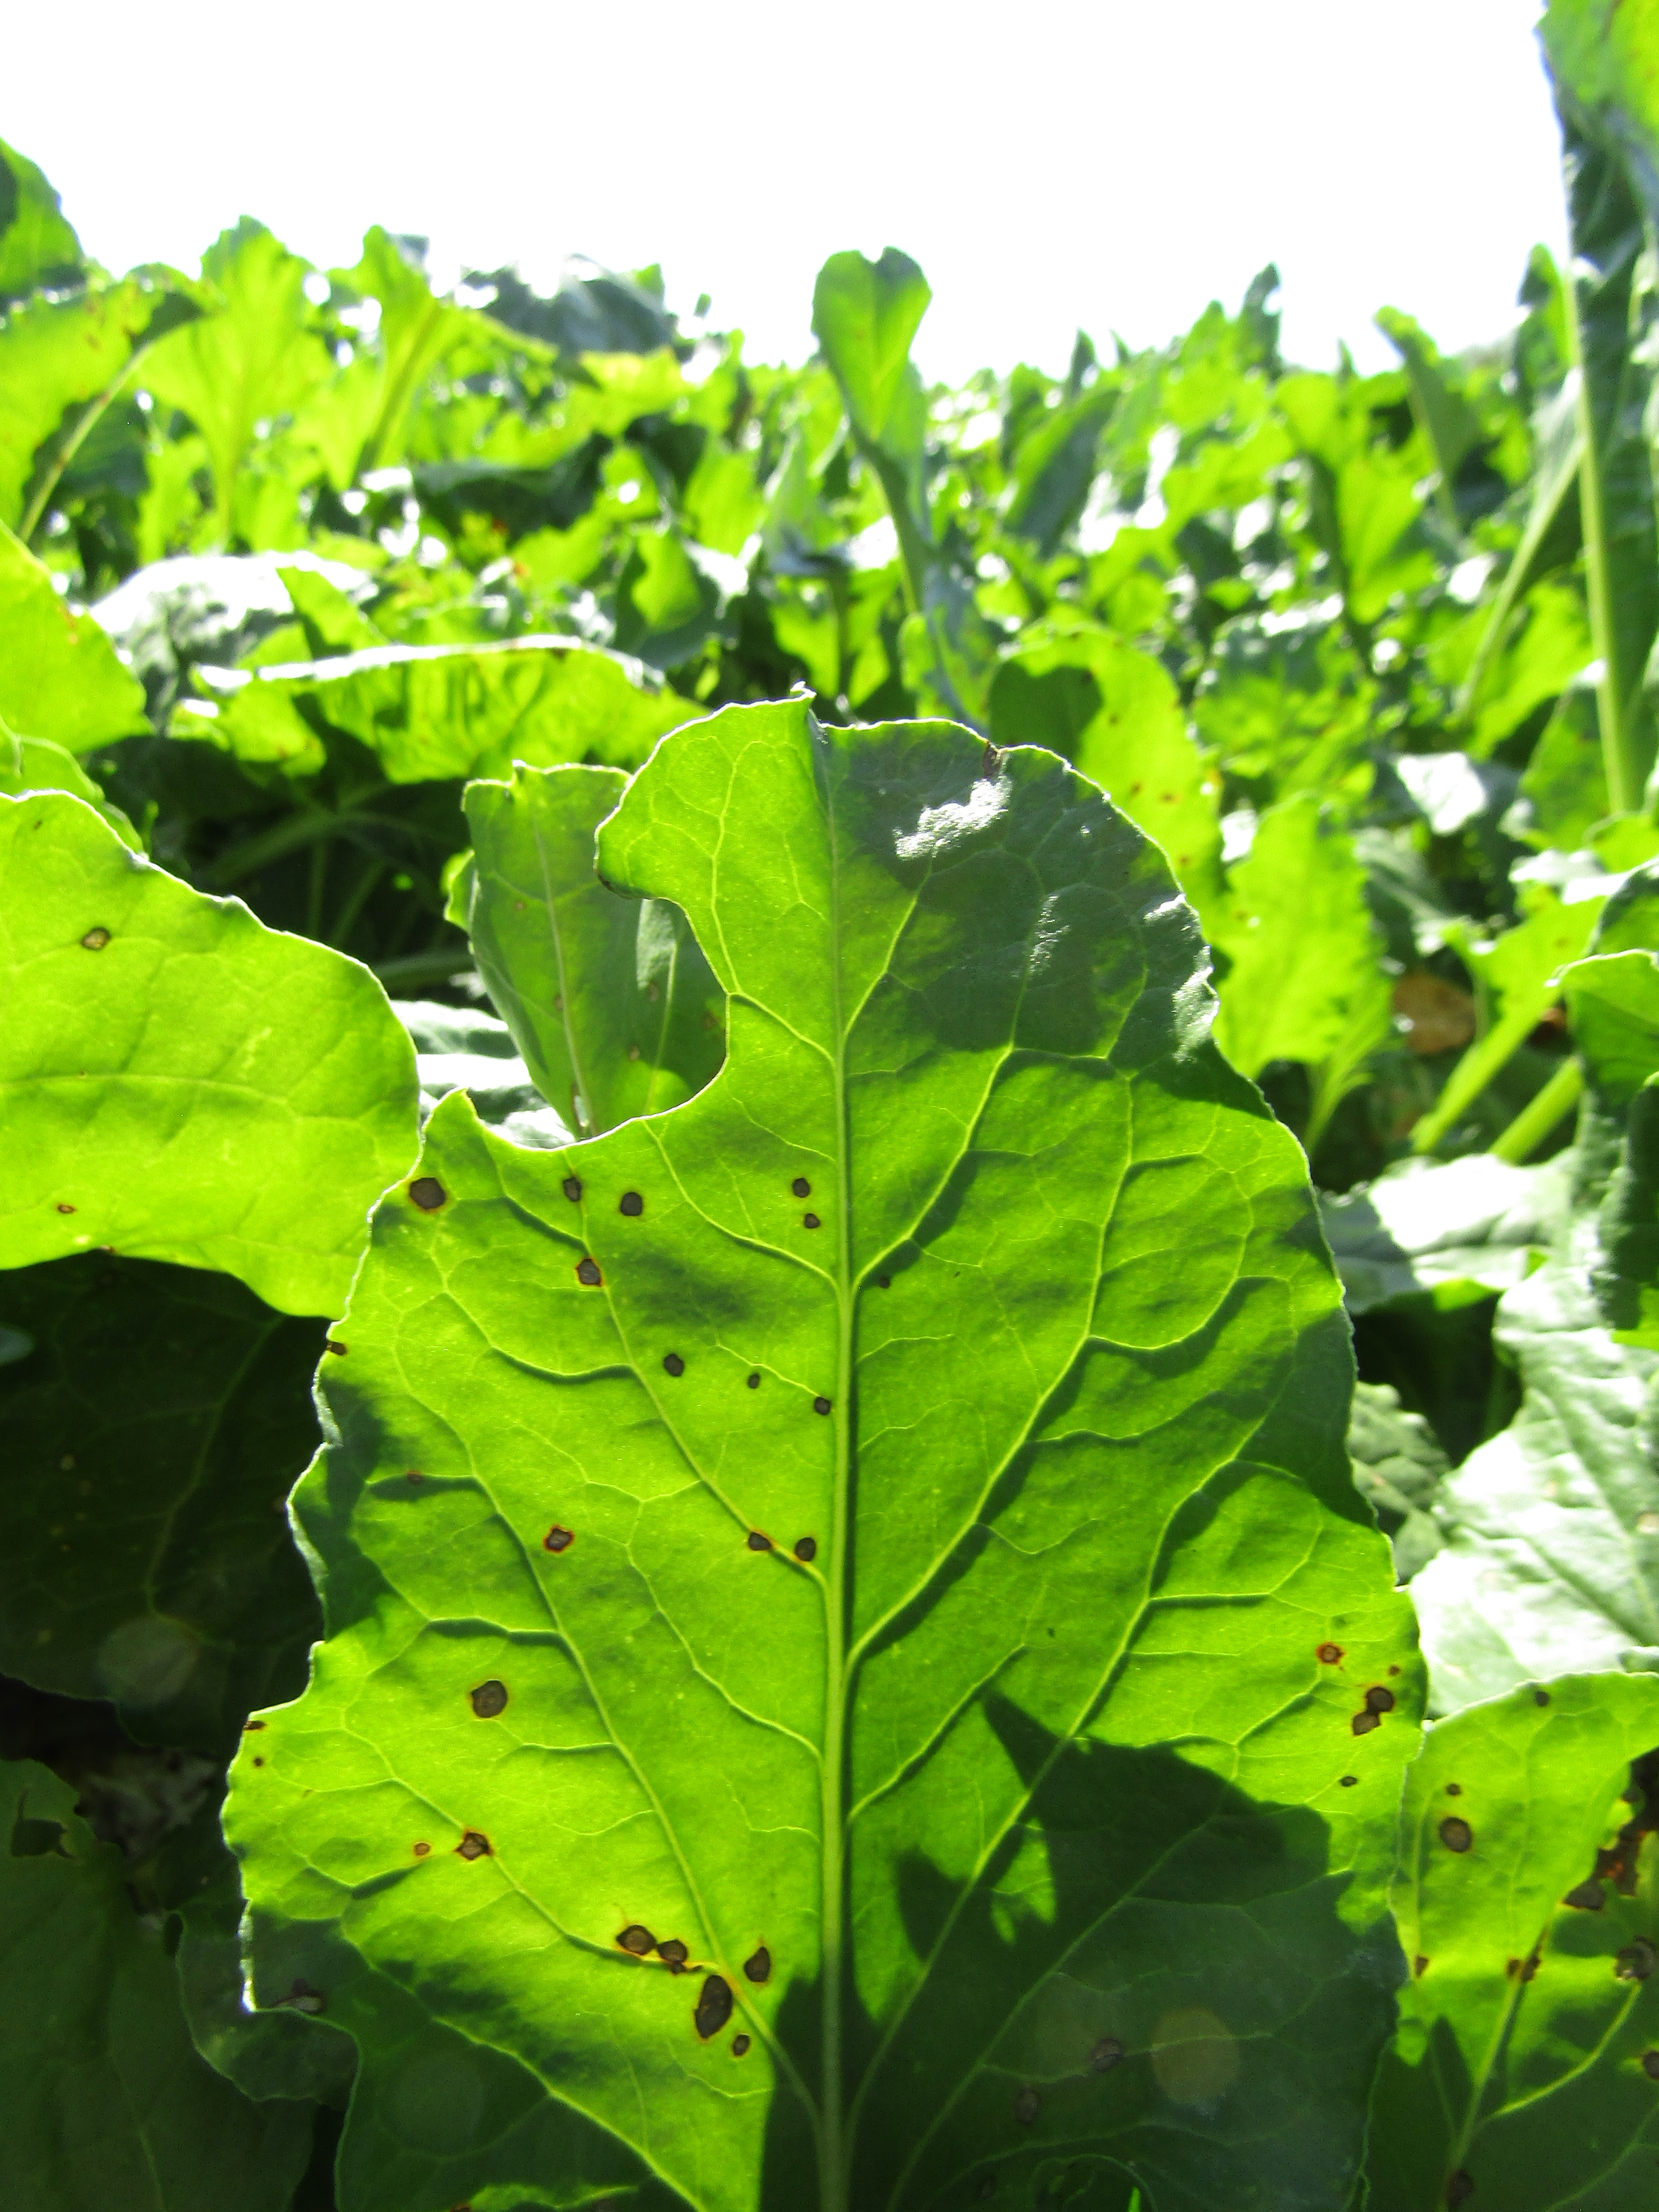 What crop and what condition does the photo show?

beet, cercospora
